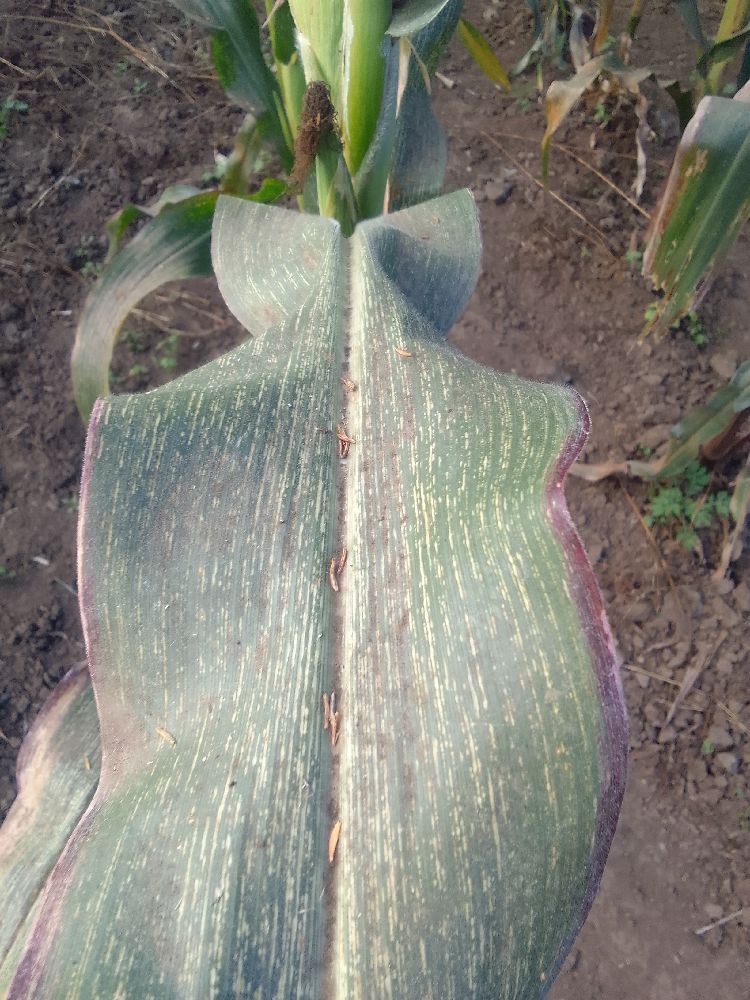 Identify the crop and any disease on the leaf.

maize, maize streak virus
